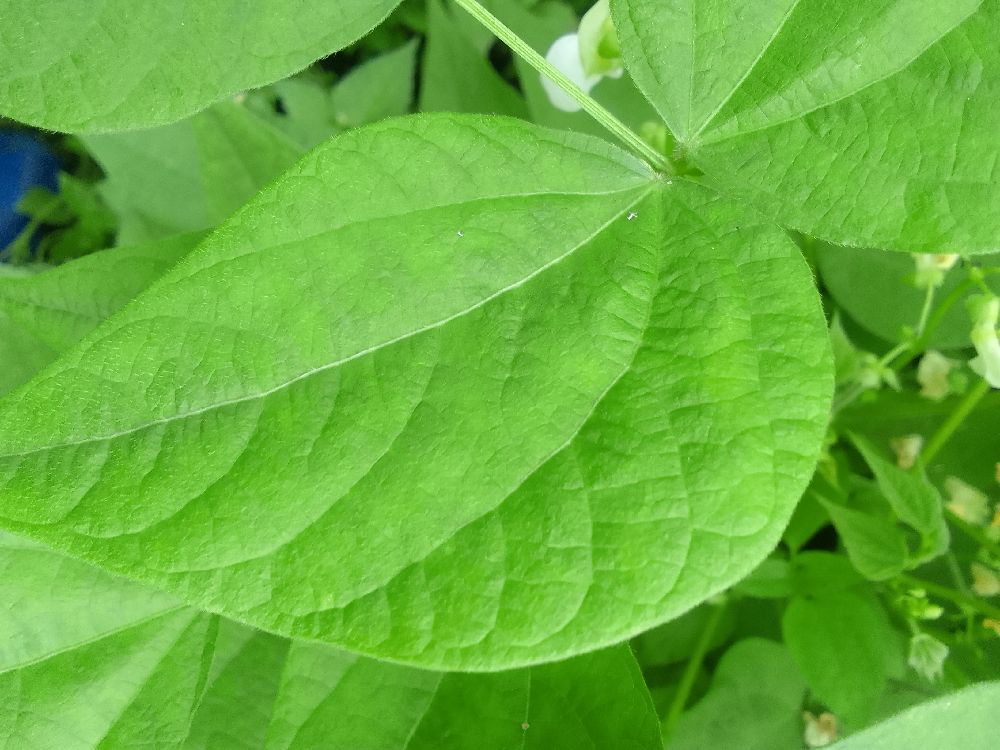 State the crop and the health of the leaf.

common bean, healthy
